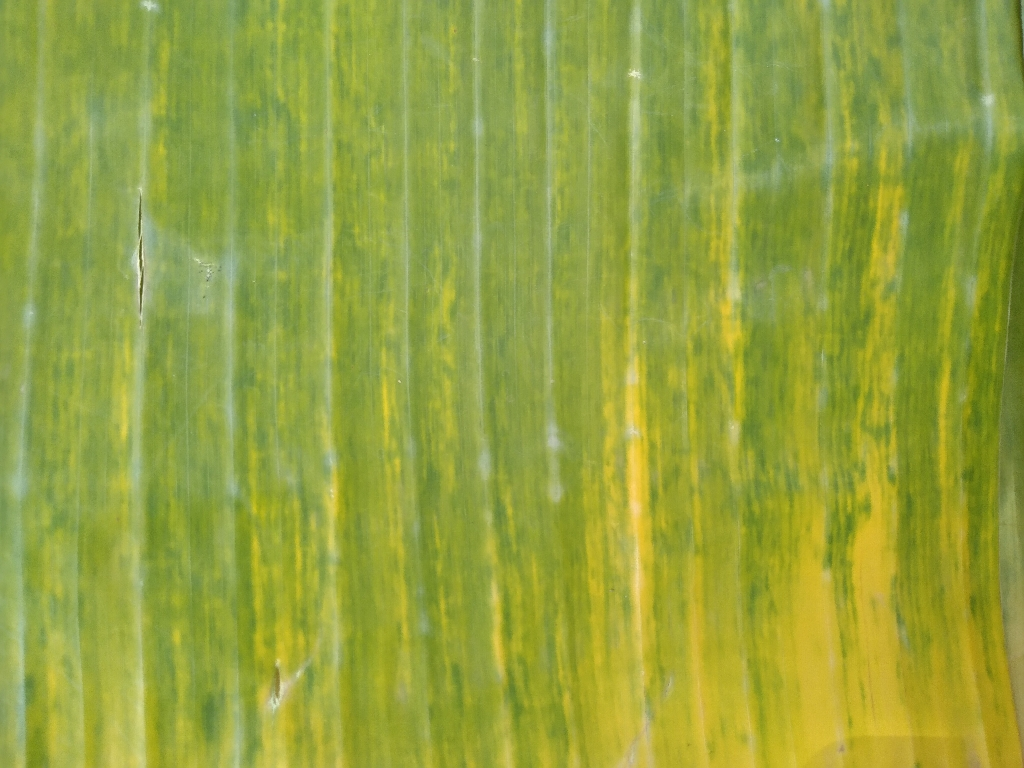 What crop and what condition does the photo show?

banana, fusarium wilt race 1
